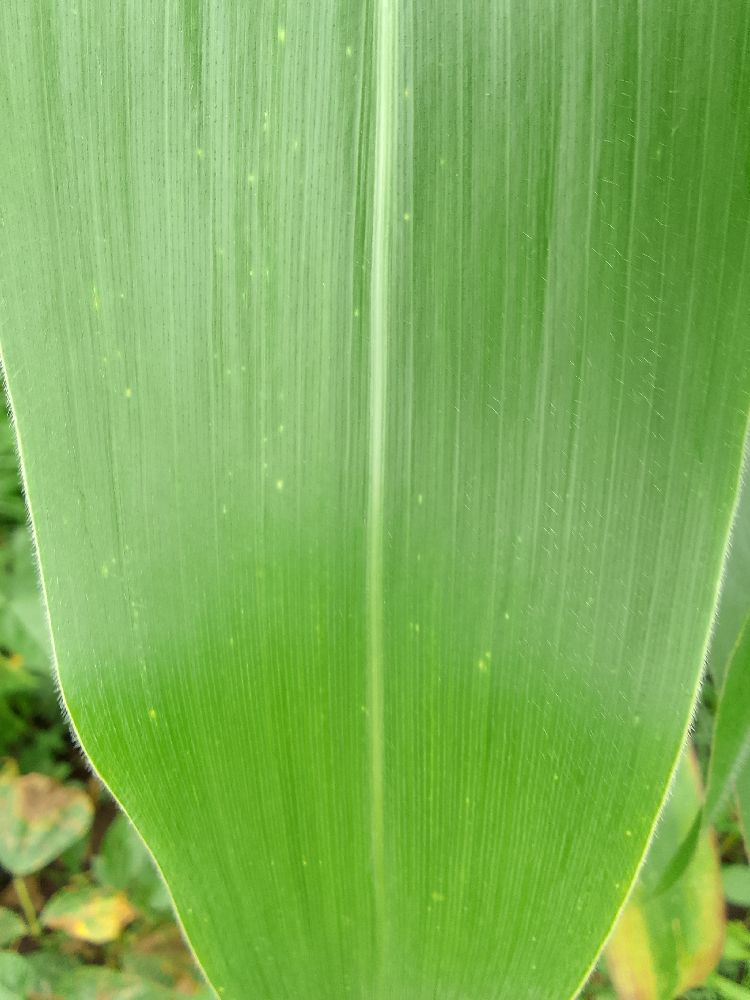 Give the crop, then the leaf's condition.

maize, healthy
